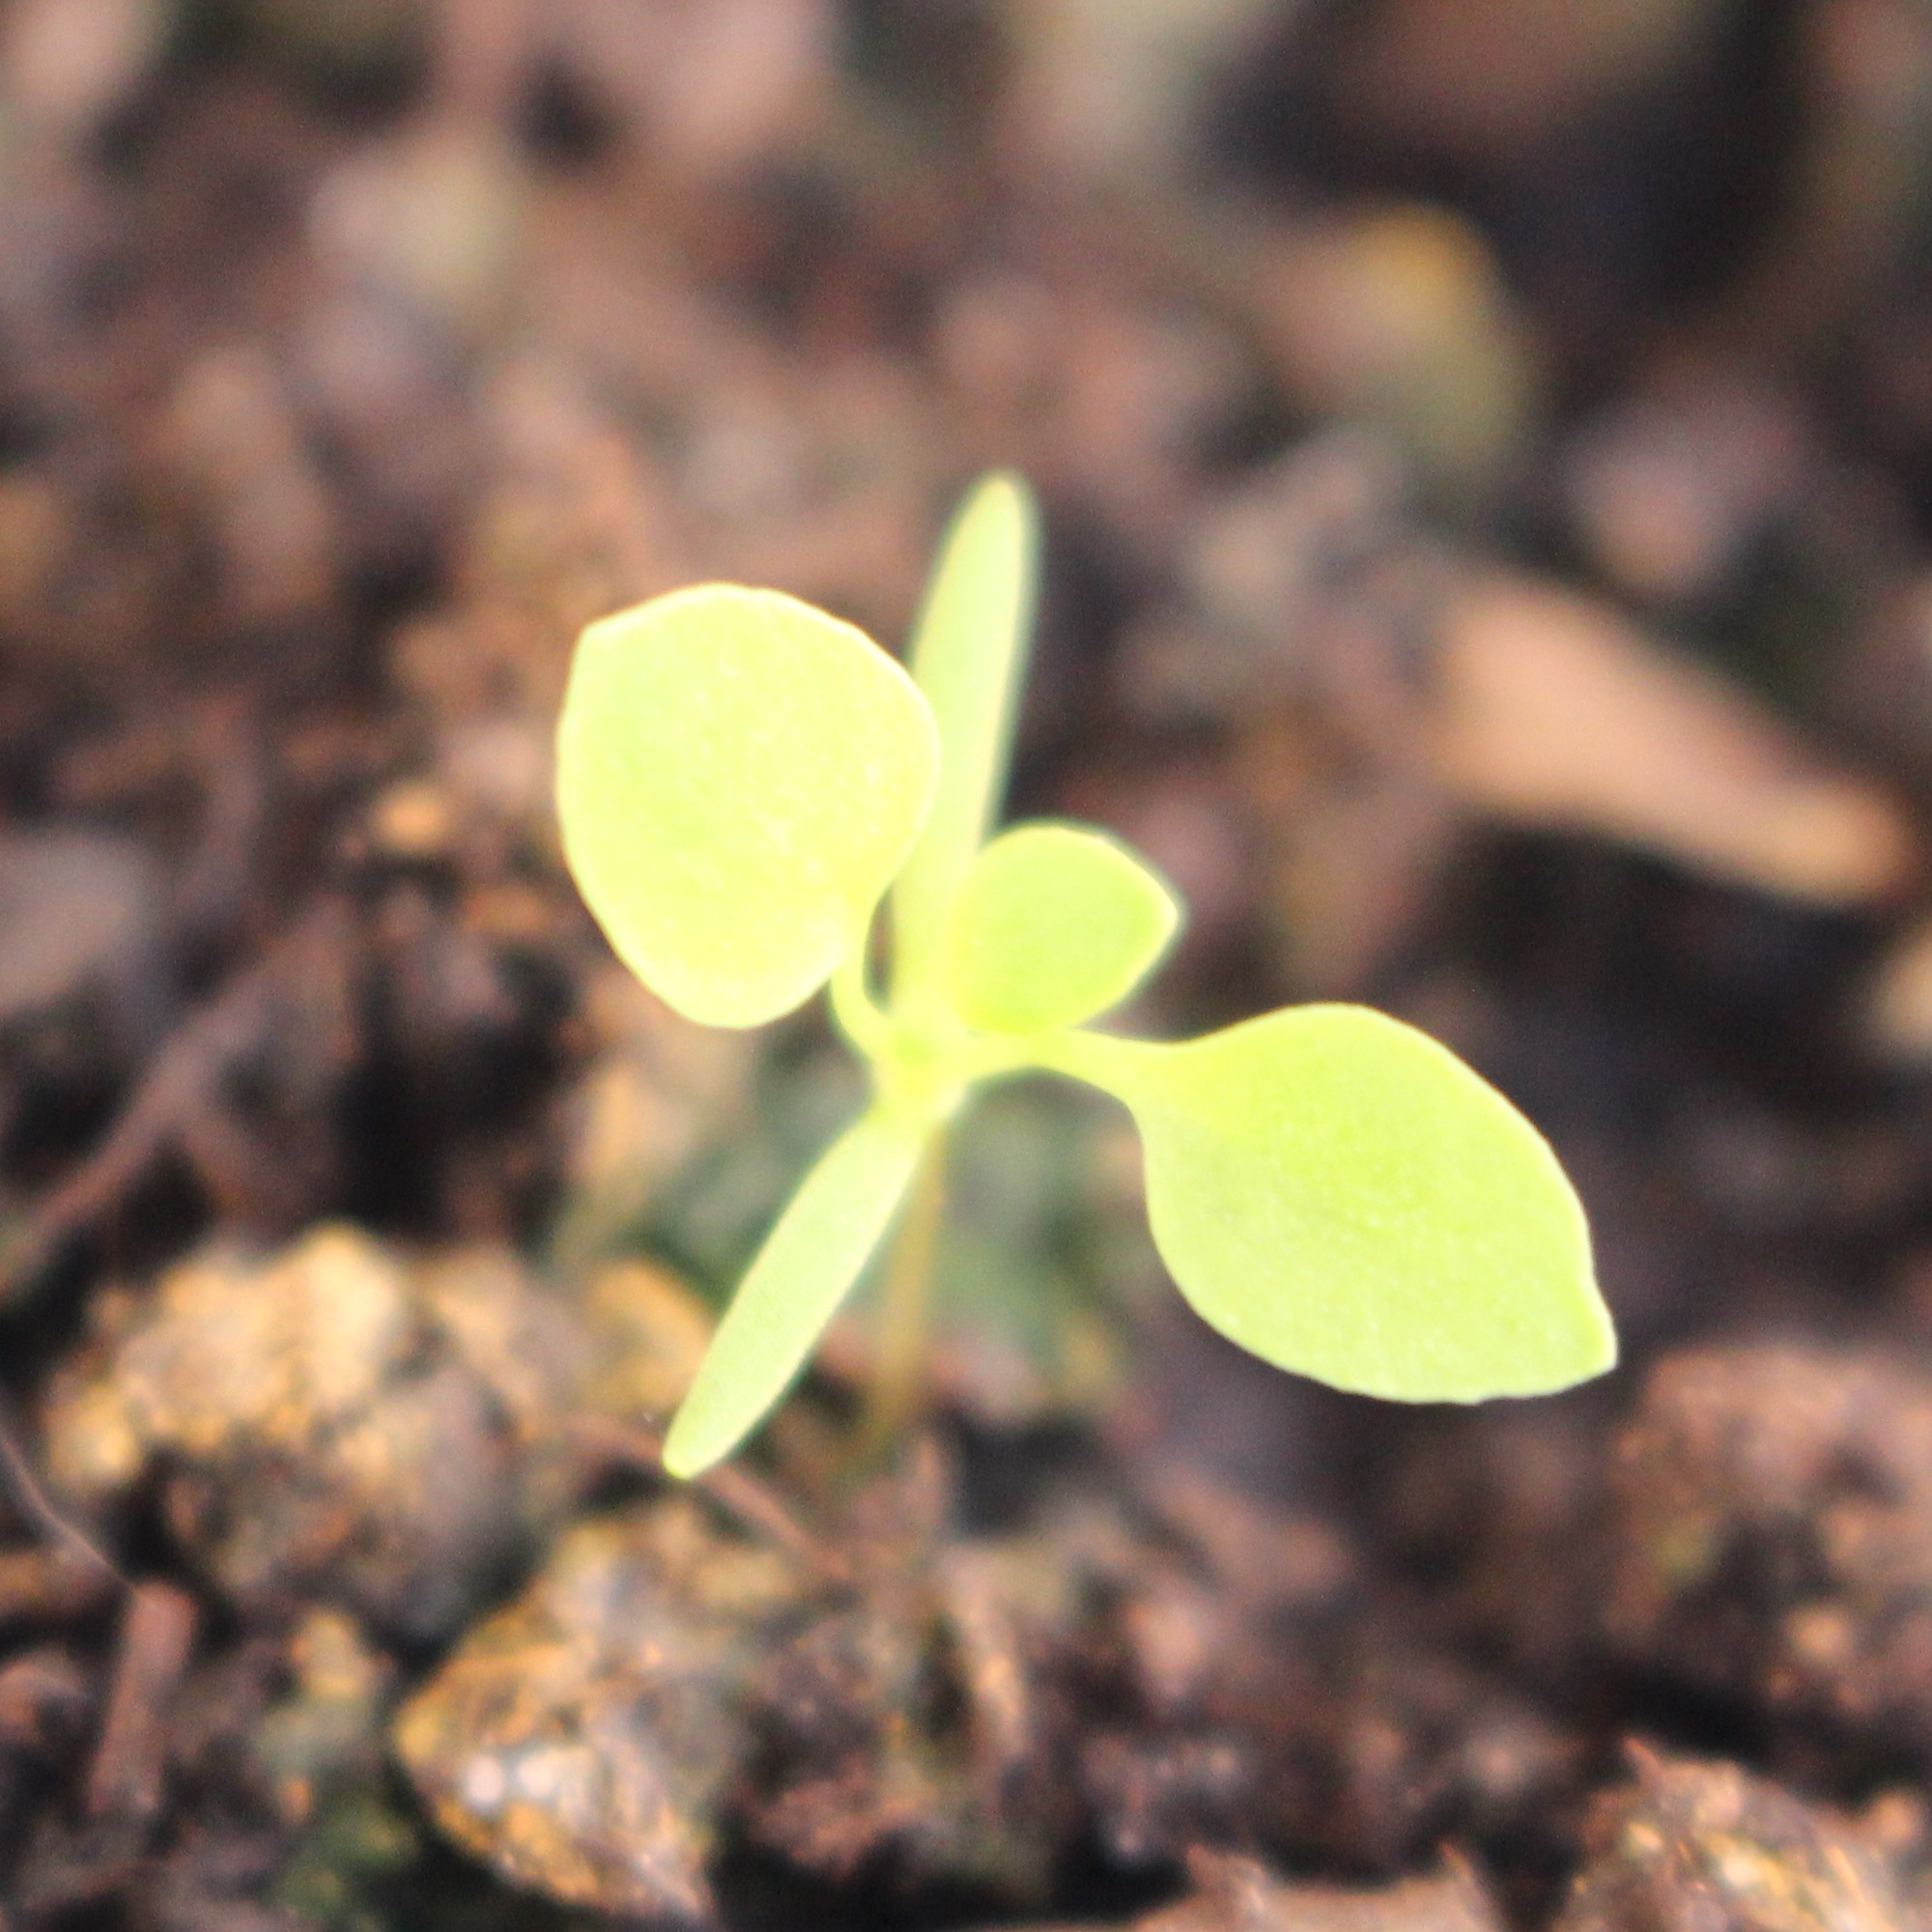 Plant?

Papaver rhoeas
